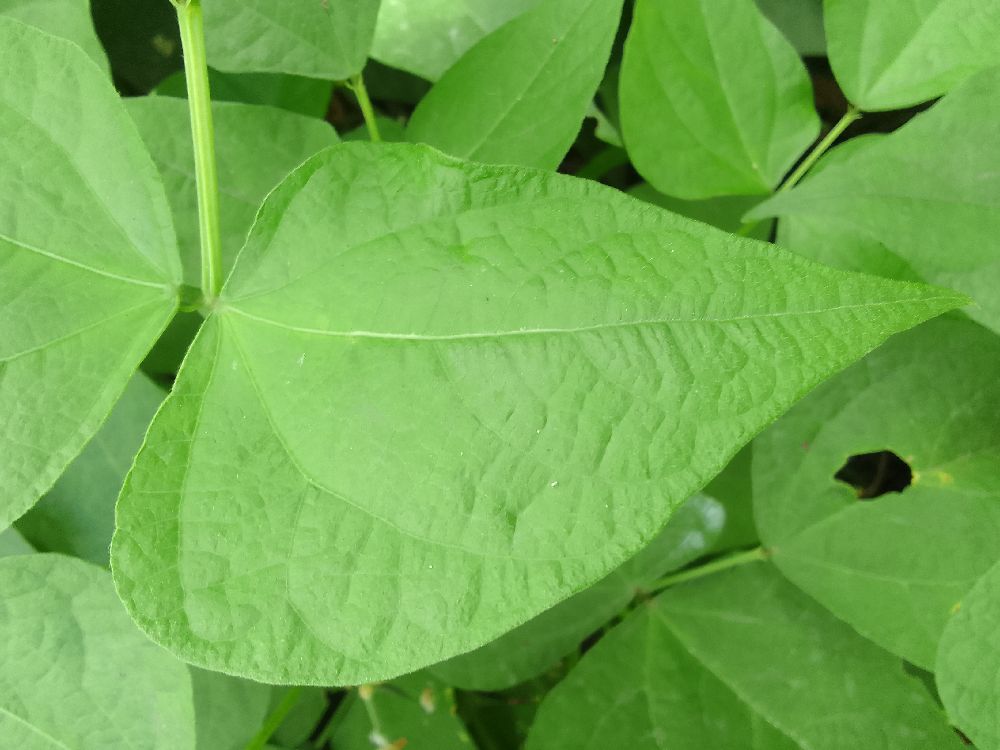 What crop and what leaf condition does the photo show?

common bean, healthy
